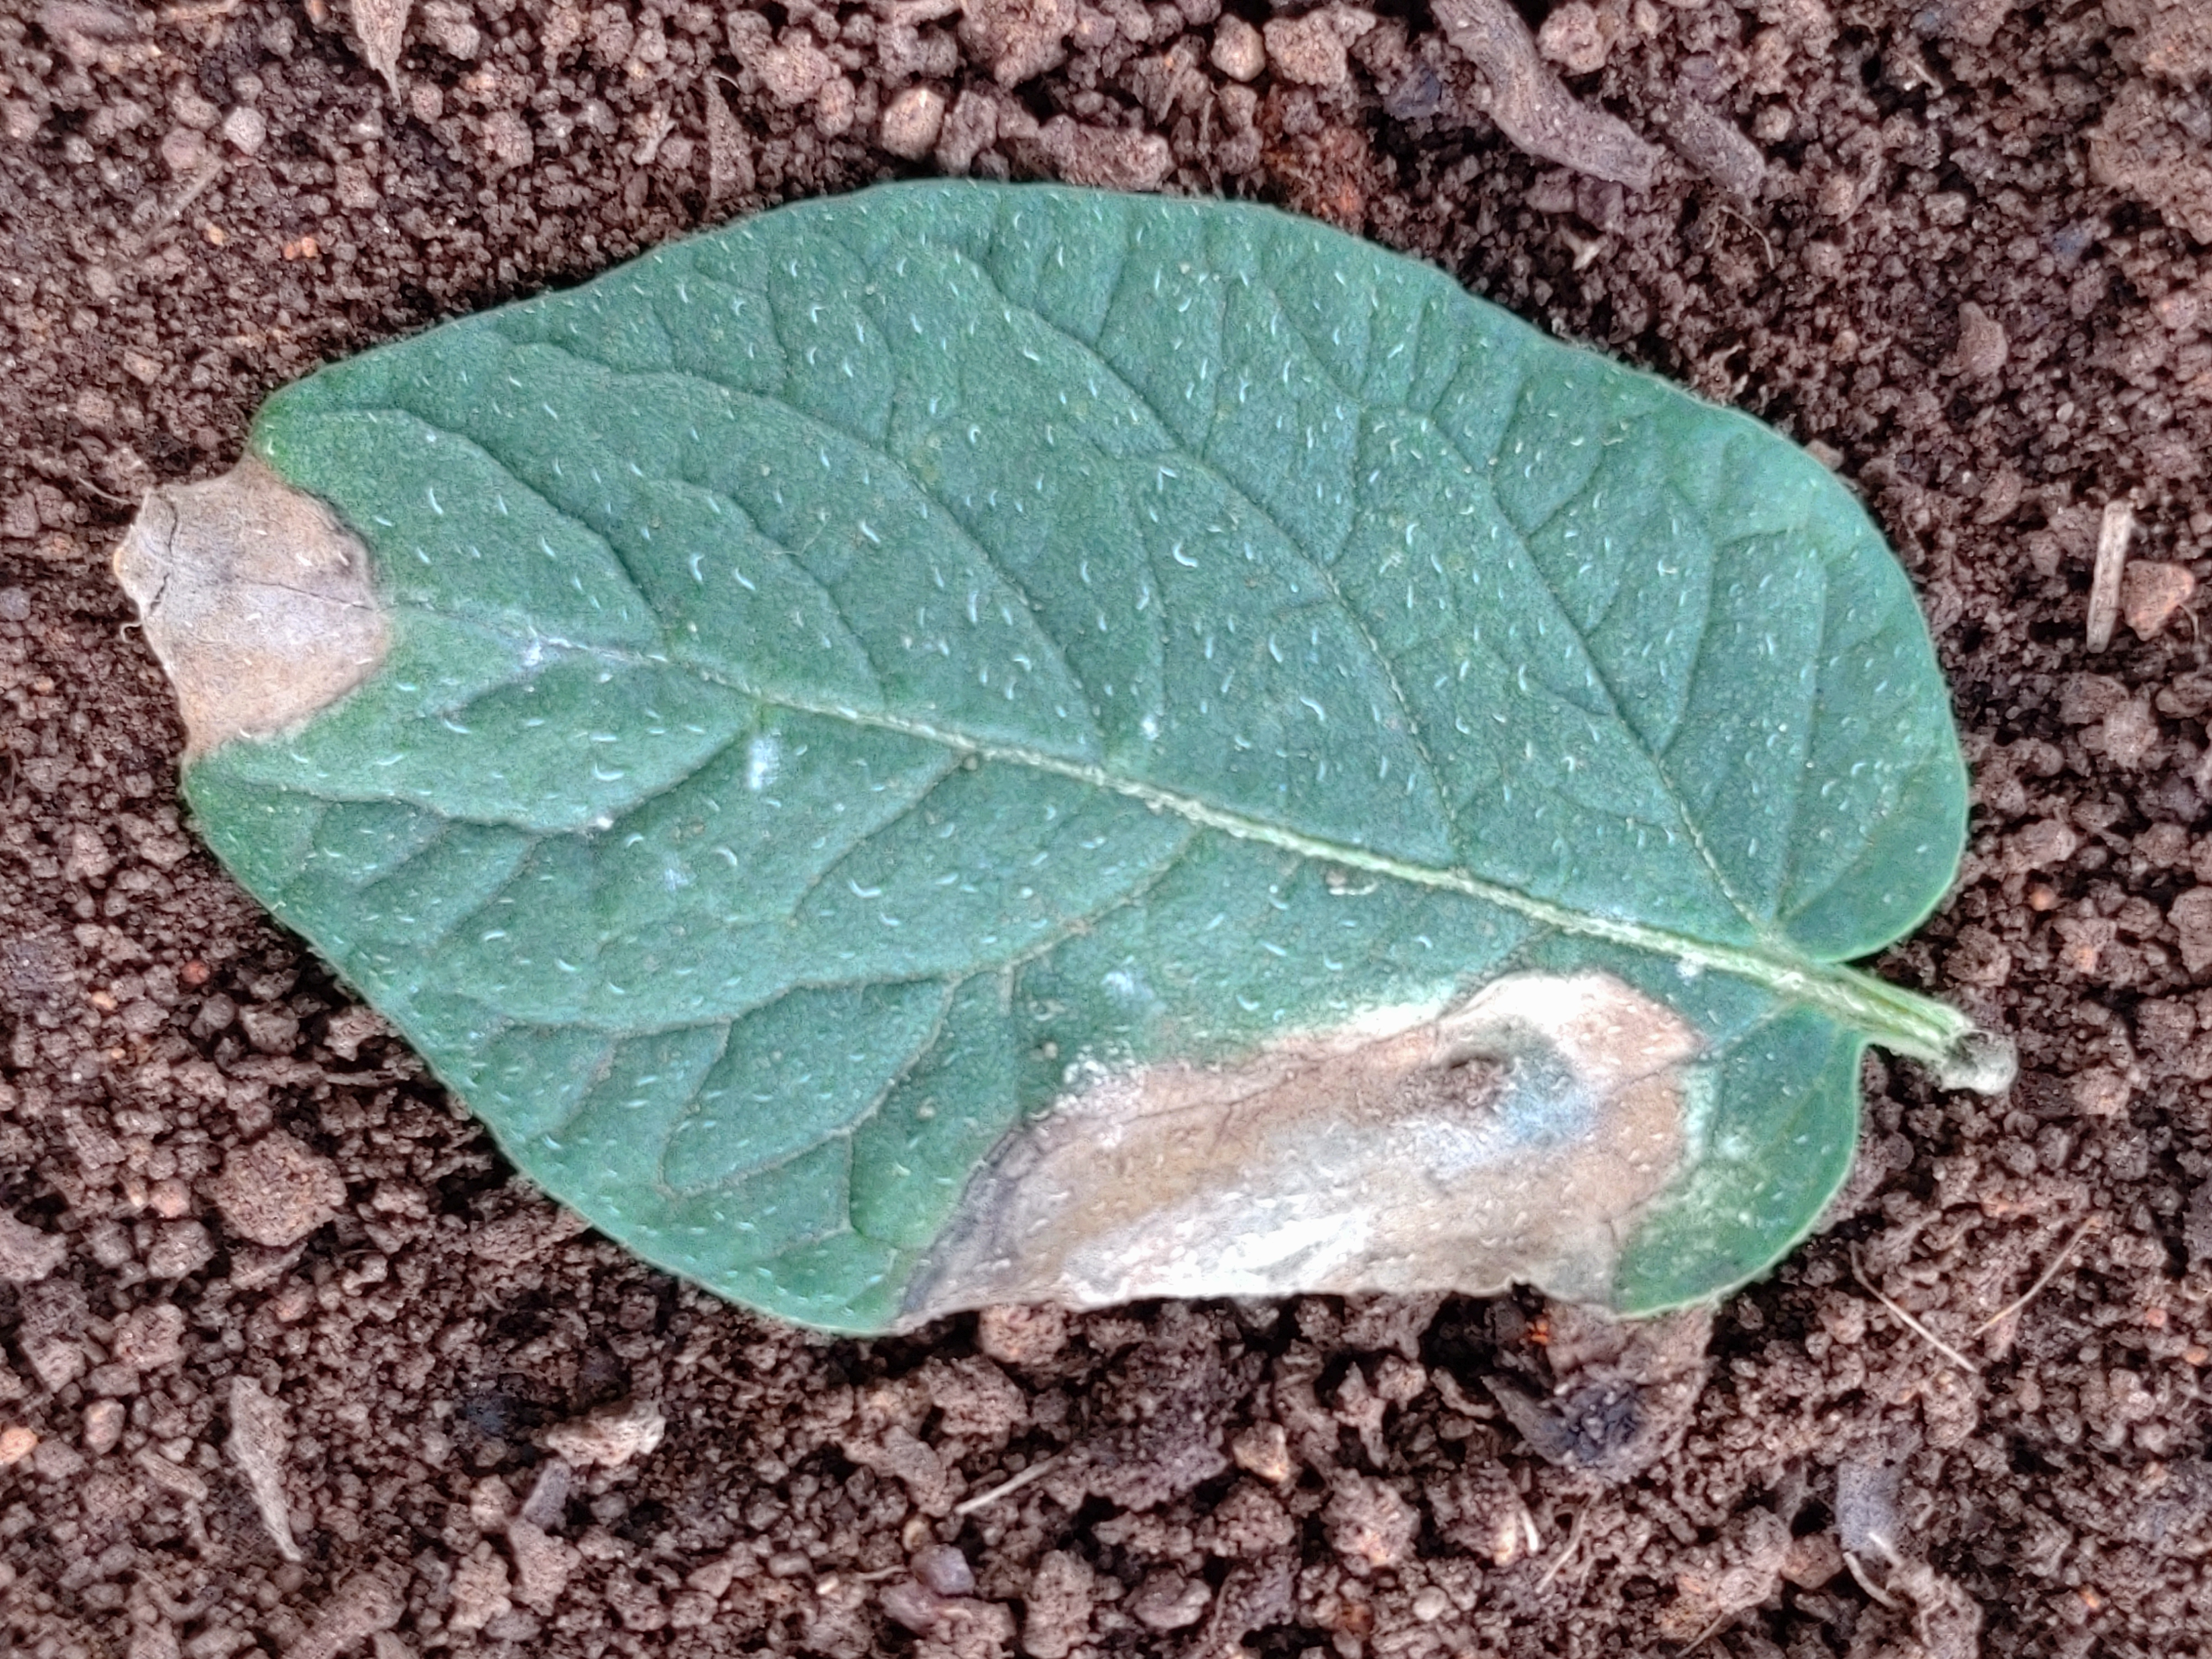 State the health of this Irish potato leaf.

early blight
